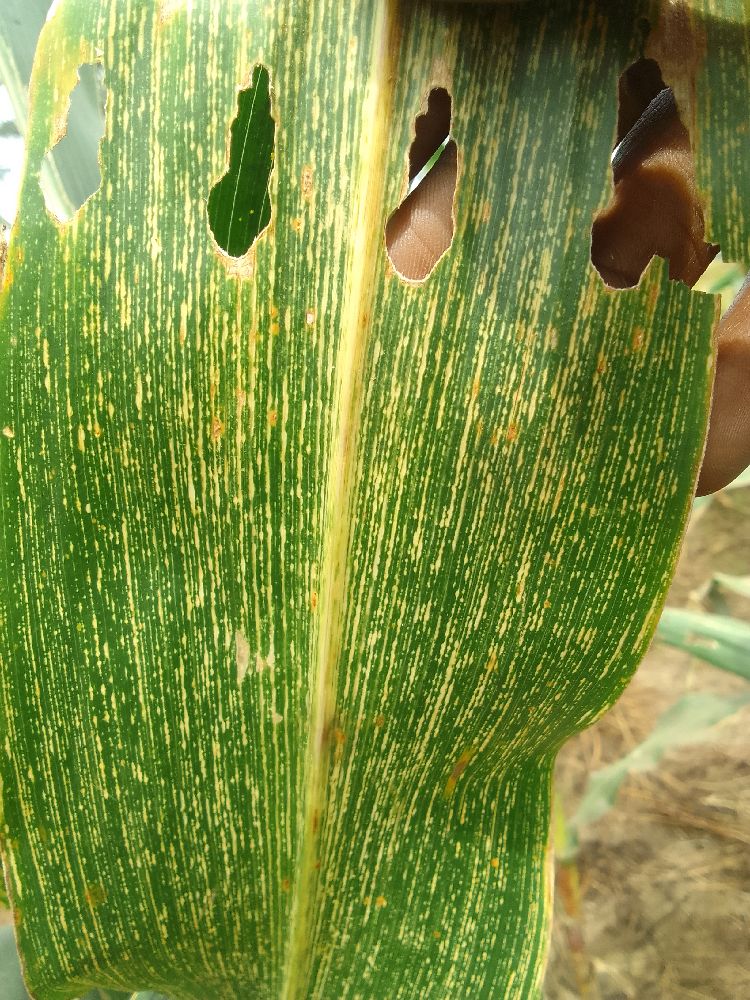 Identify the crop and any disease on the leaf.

maize, maize streak virus
